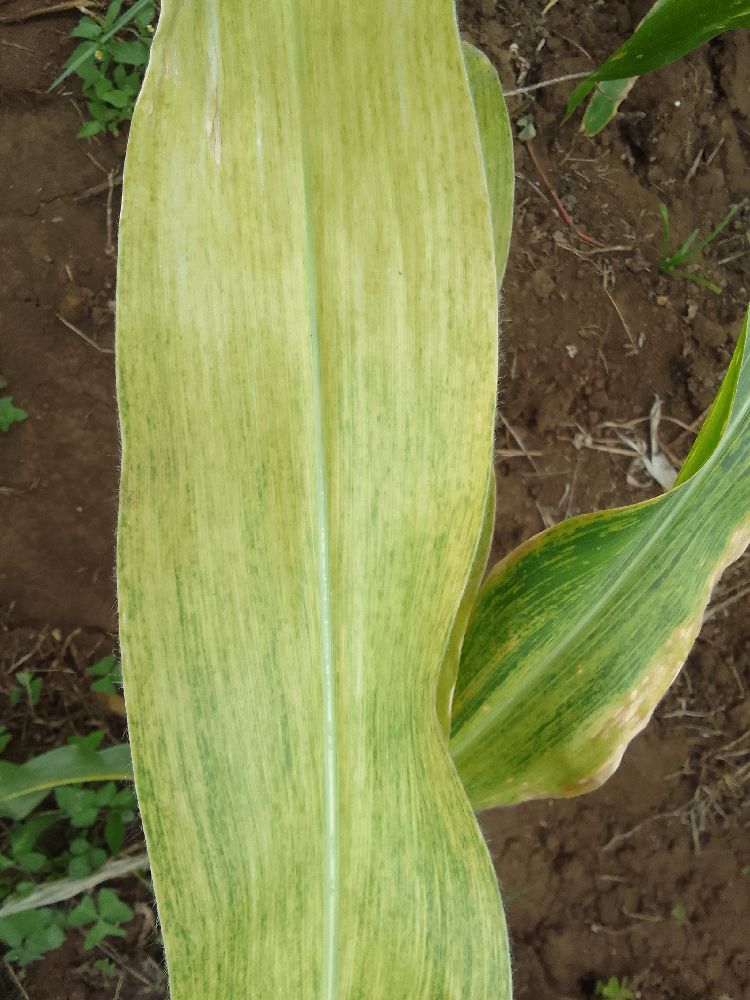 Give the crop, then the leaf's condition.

maize, maize lethal necrosis
